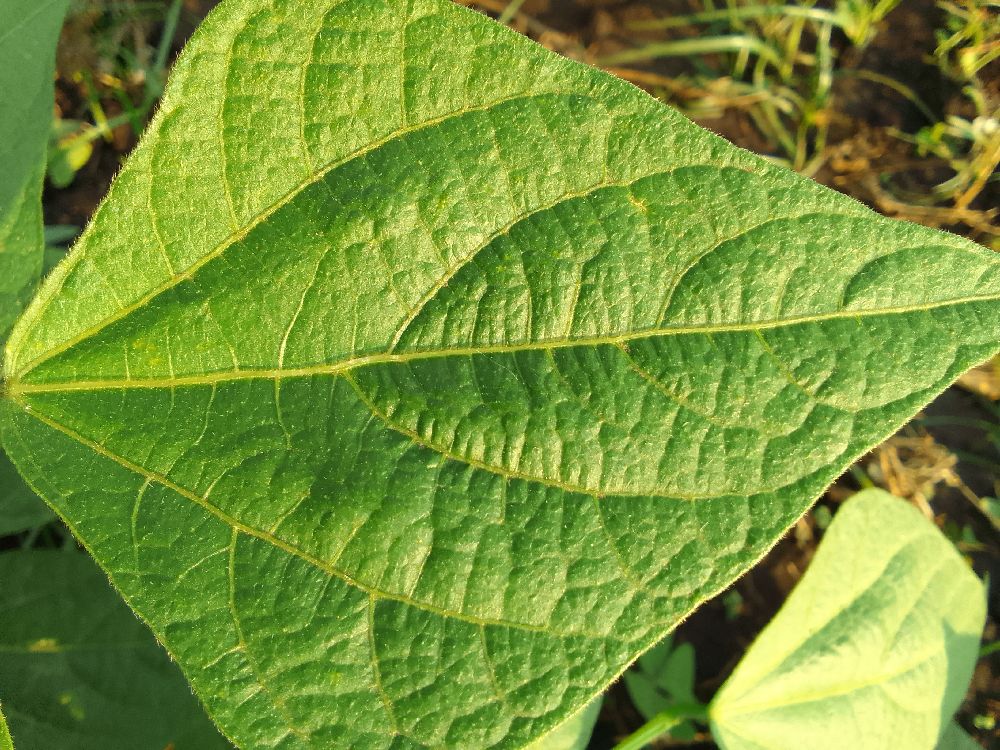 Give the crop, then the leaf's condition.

common bean, healthy
